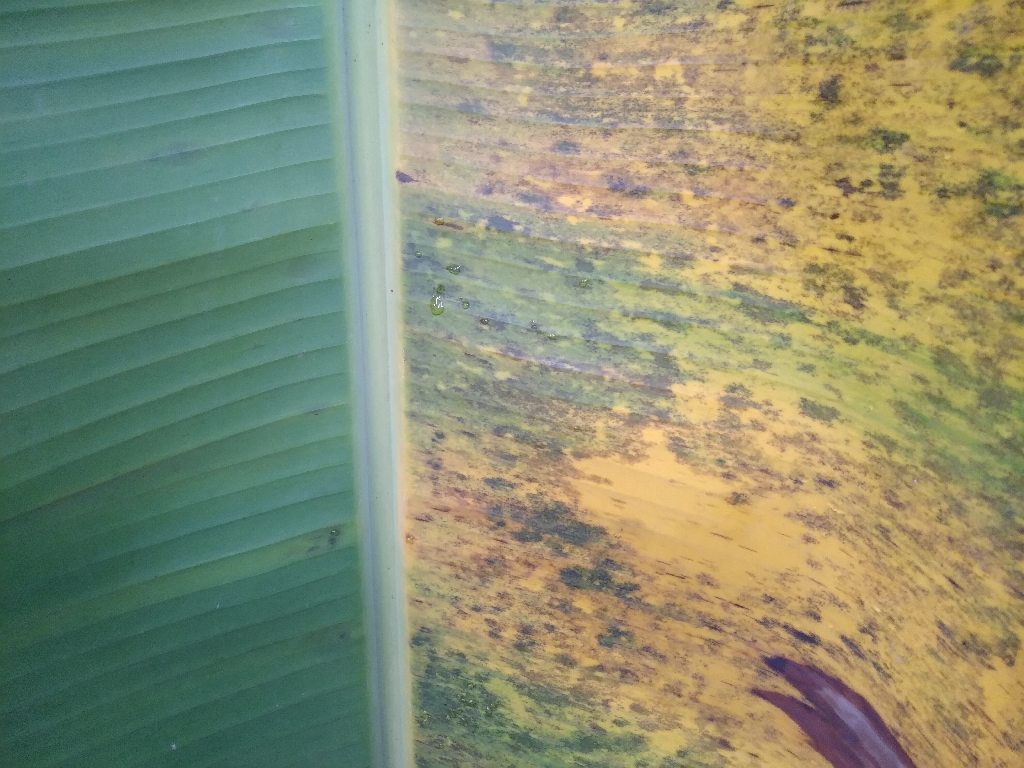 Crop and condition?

banana, black sigatoka
